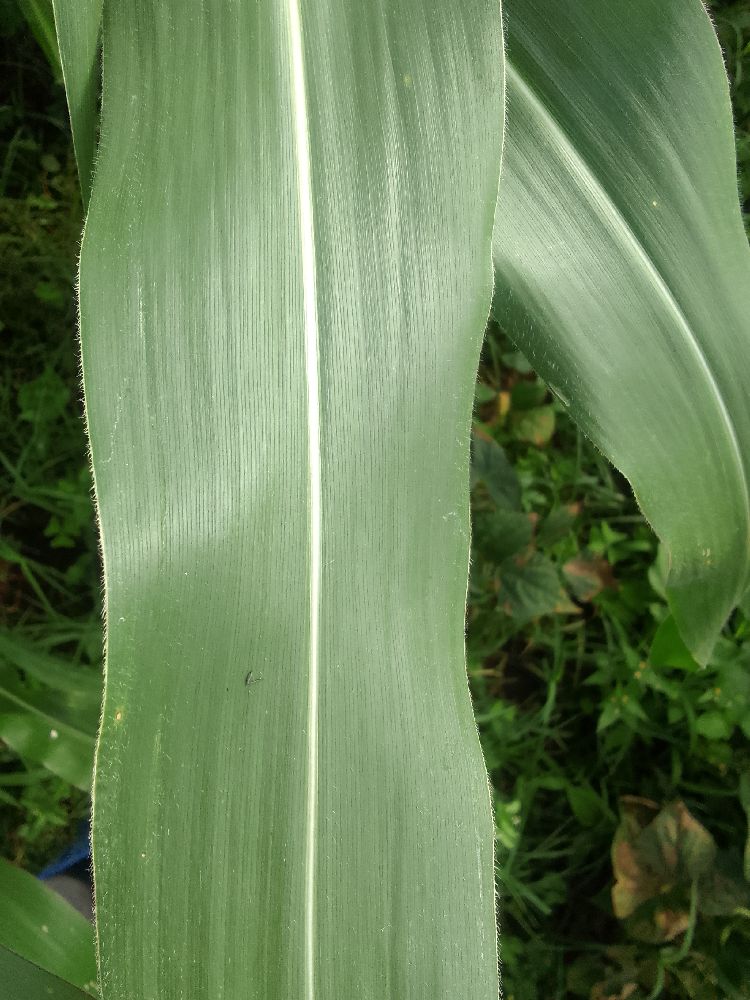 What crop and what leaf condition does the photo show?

maize, healthy
